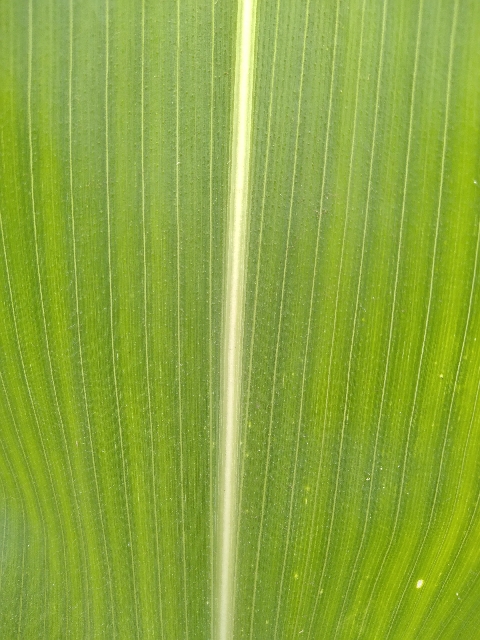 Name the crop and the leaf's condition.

maize, healthy
